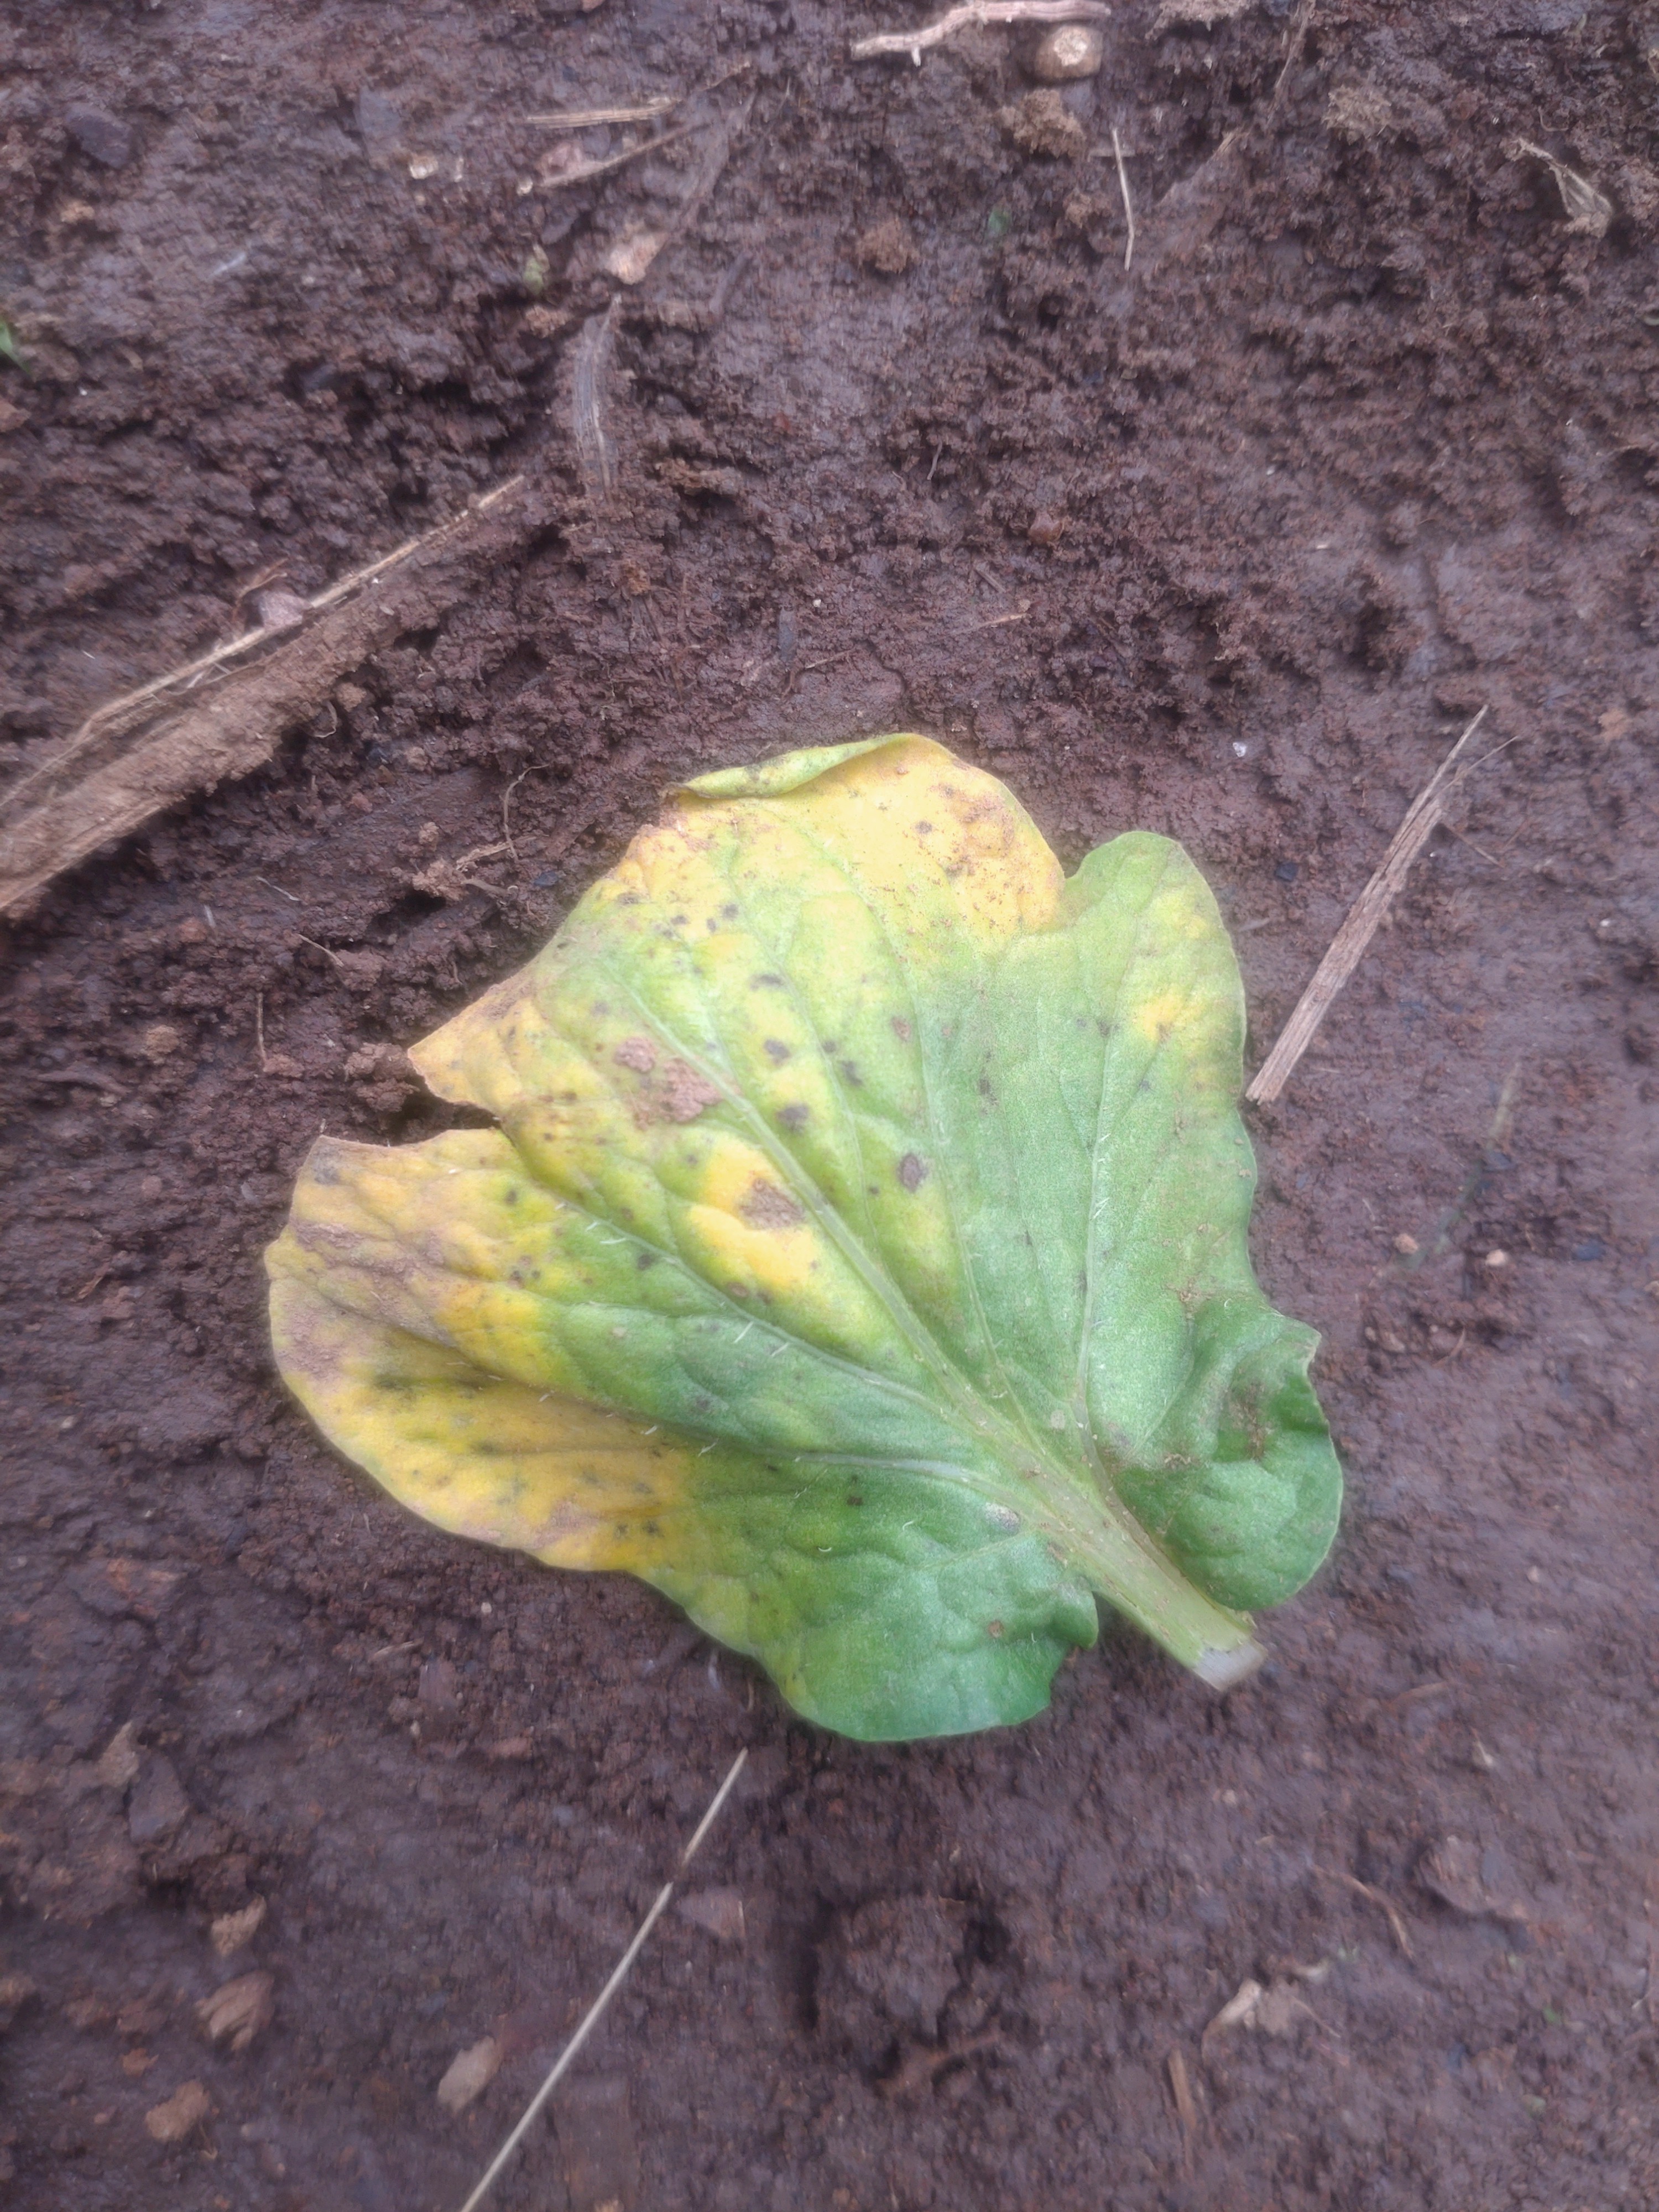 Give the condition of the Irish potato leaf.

late blight
